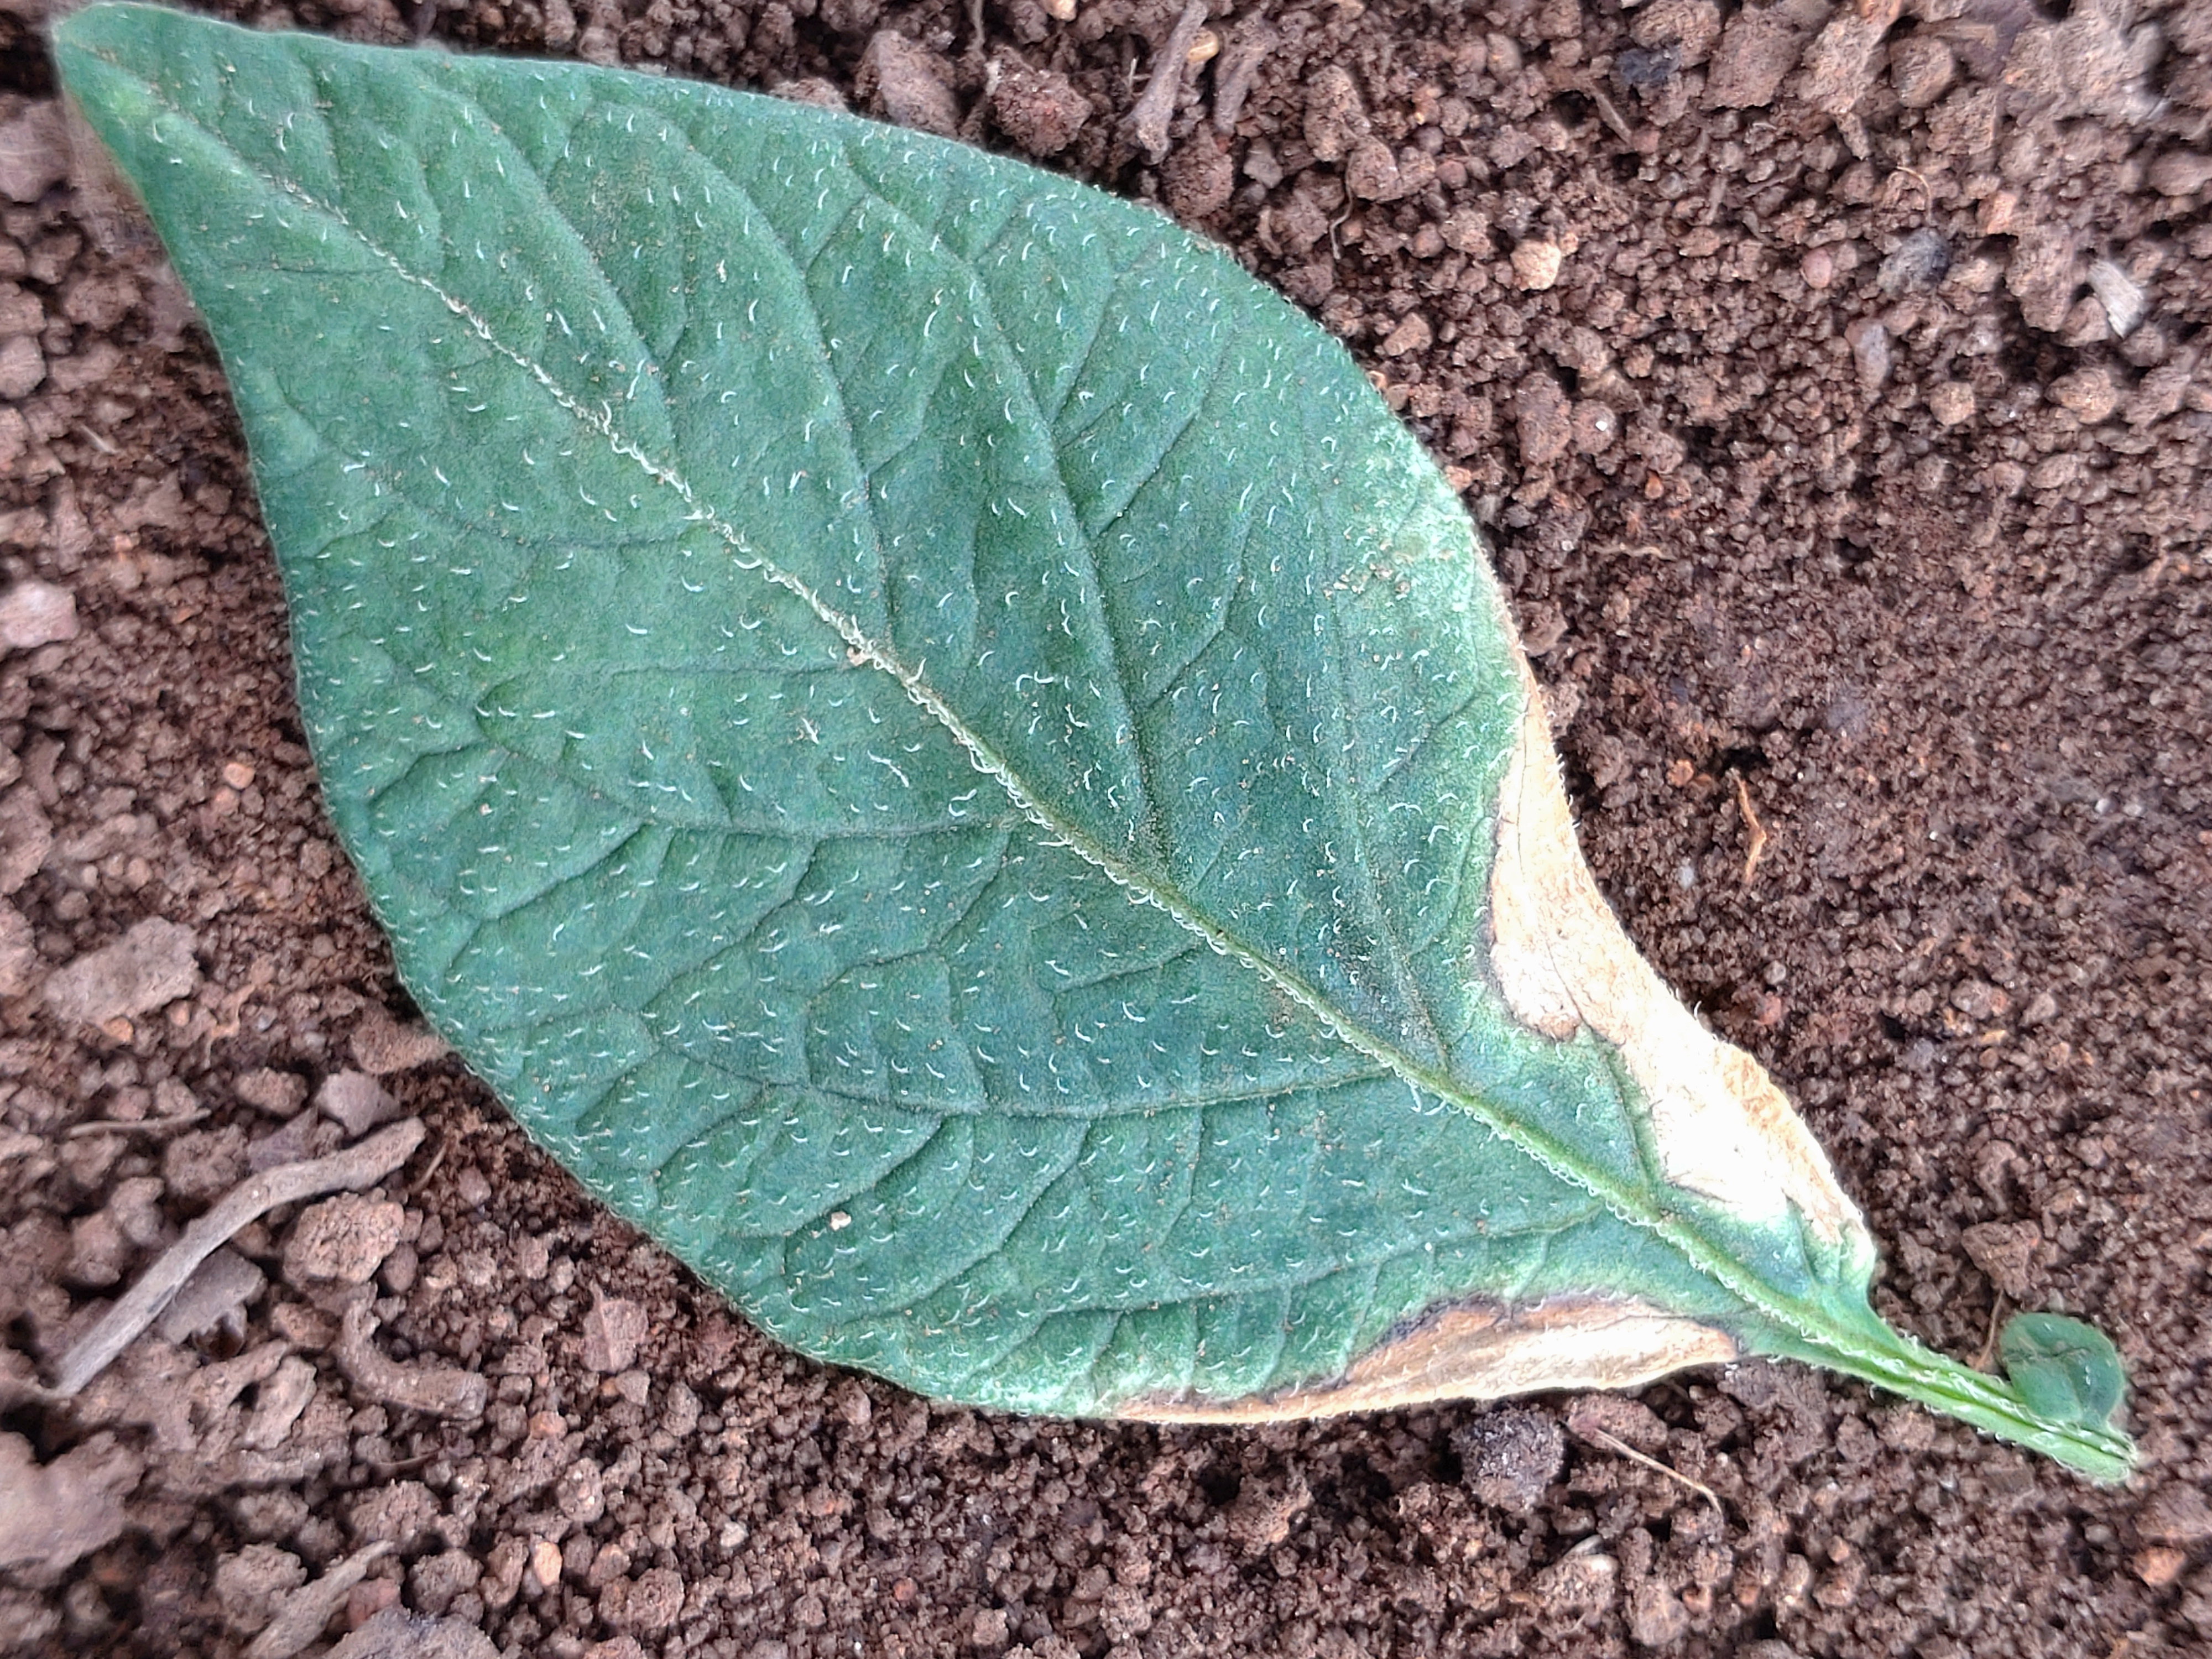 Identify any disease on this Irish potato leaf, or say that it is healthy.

early blight
